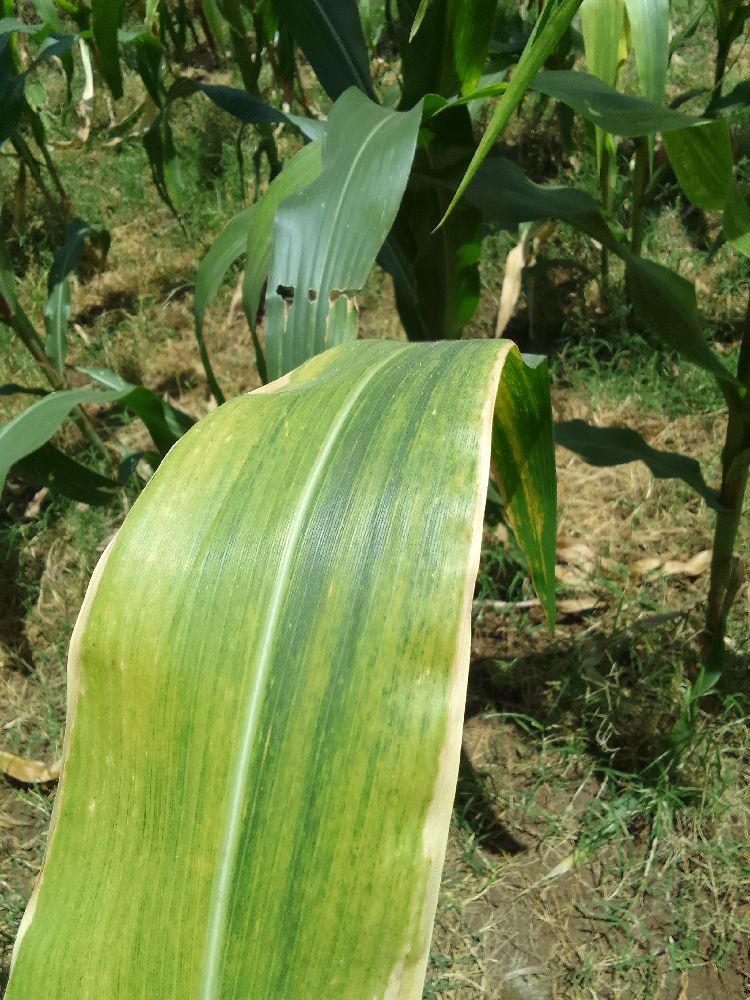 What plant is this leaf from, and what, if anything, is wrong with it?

maize, maize lethal necrosis
